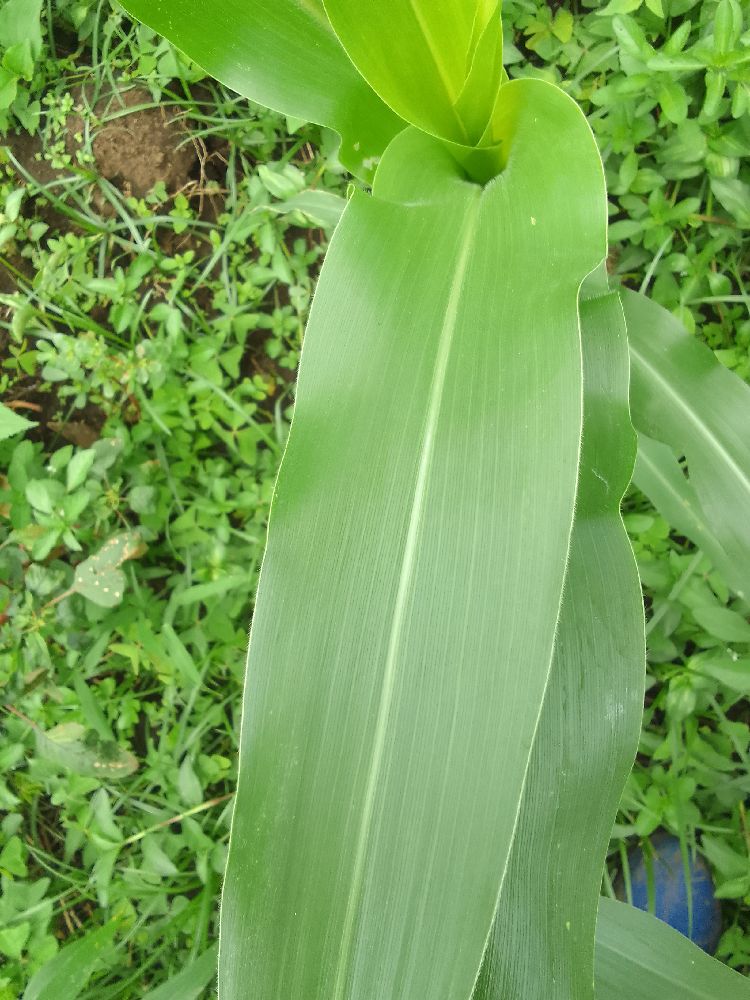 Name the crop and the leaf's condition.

maize, healthy
